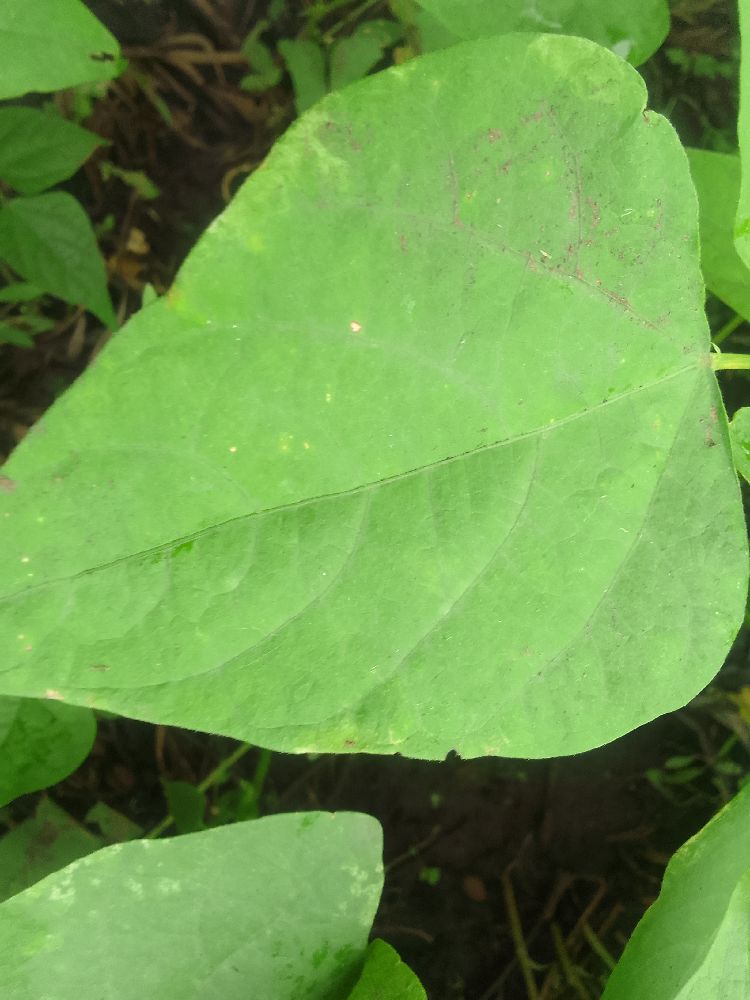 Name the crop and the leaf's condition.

common bean, healthy
